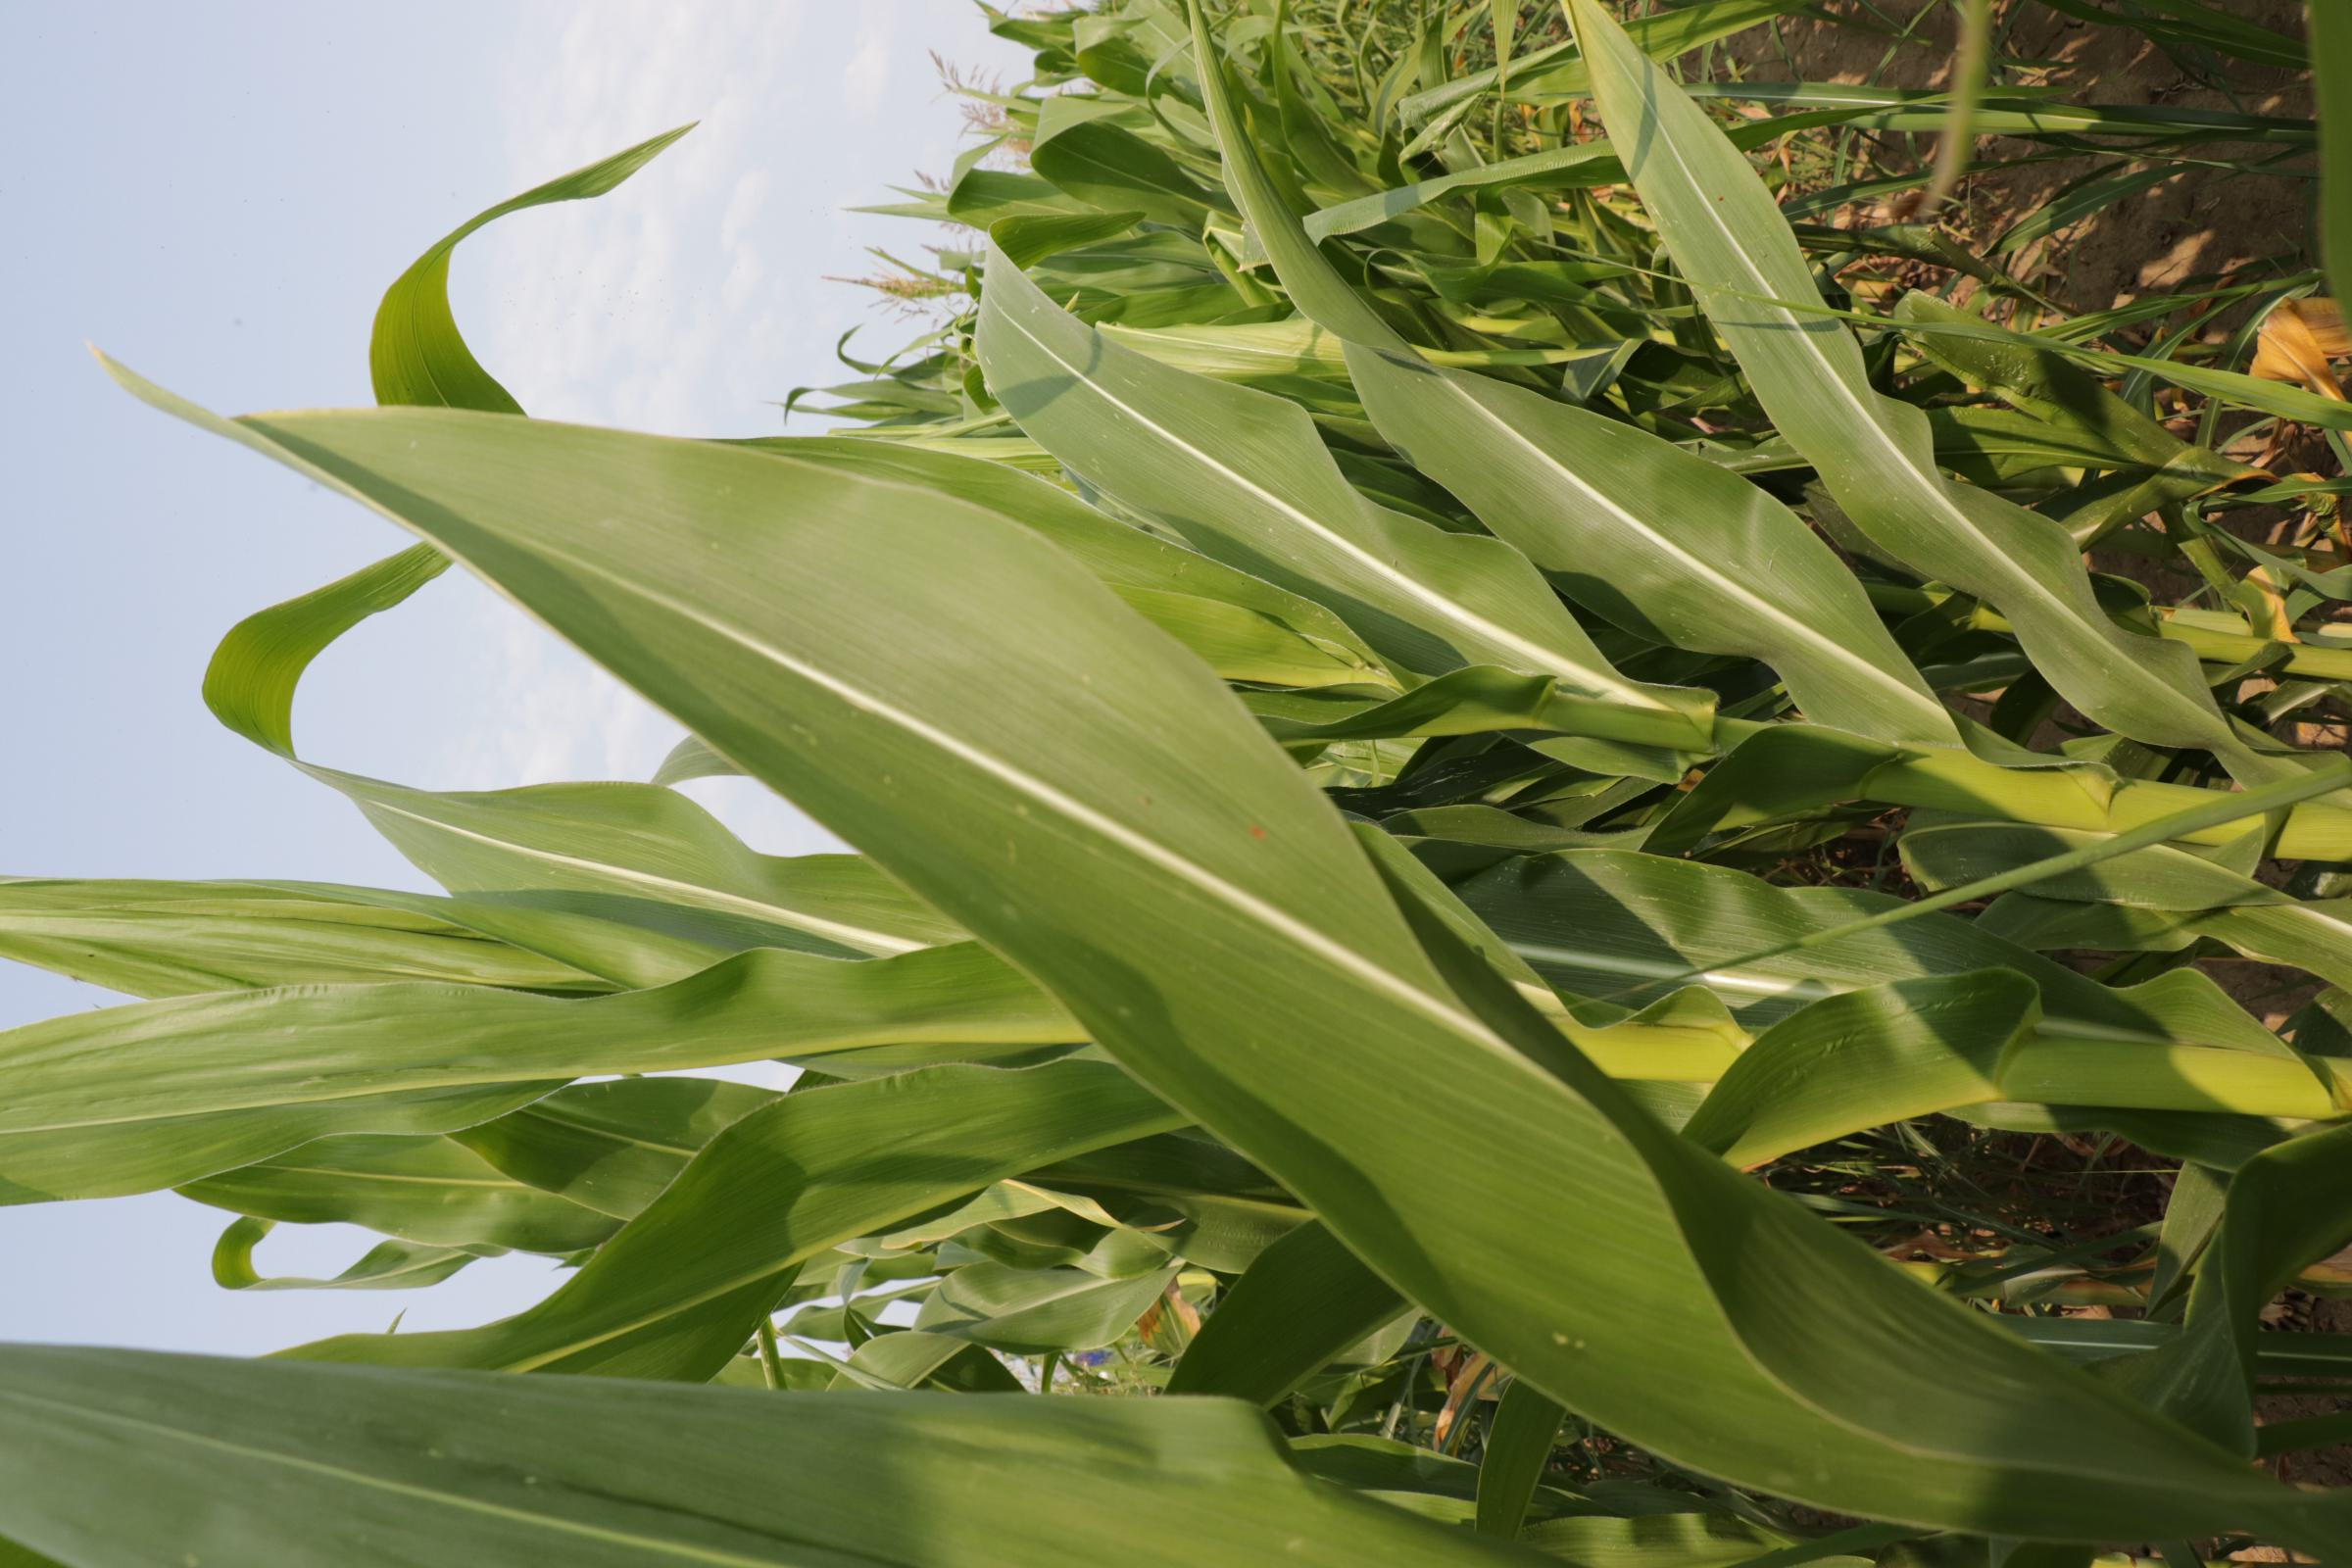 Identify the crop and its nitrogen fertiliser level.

maize, full nitrogen fertilisation
